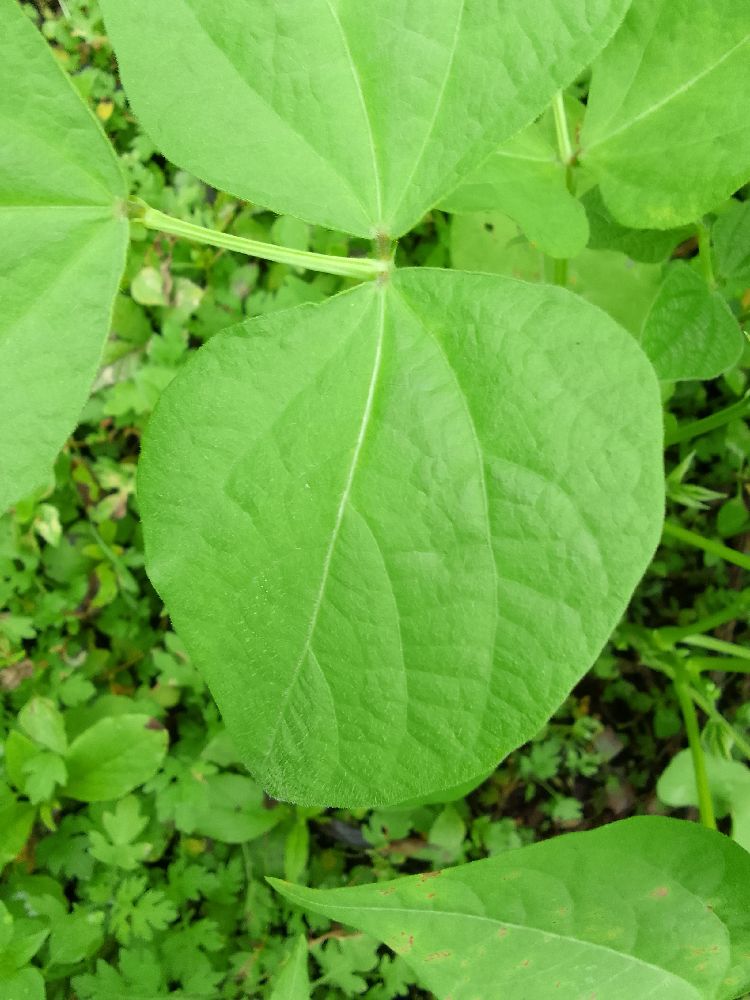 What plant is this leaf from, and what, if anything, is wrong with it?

common bean, healthy
